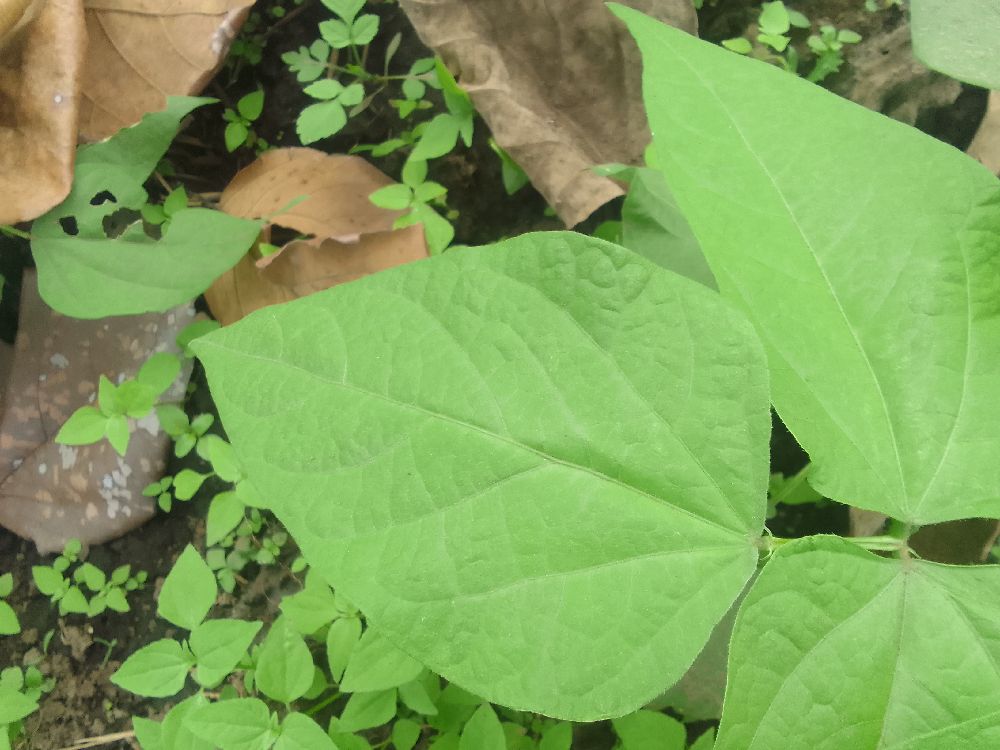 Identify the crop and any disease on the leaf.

common bean, healthy
